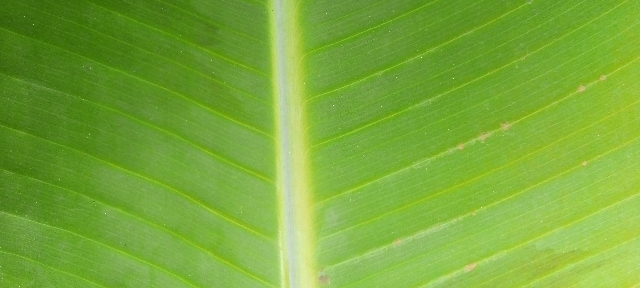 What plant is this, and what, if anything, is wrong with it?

banana, healthy
